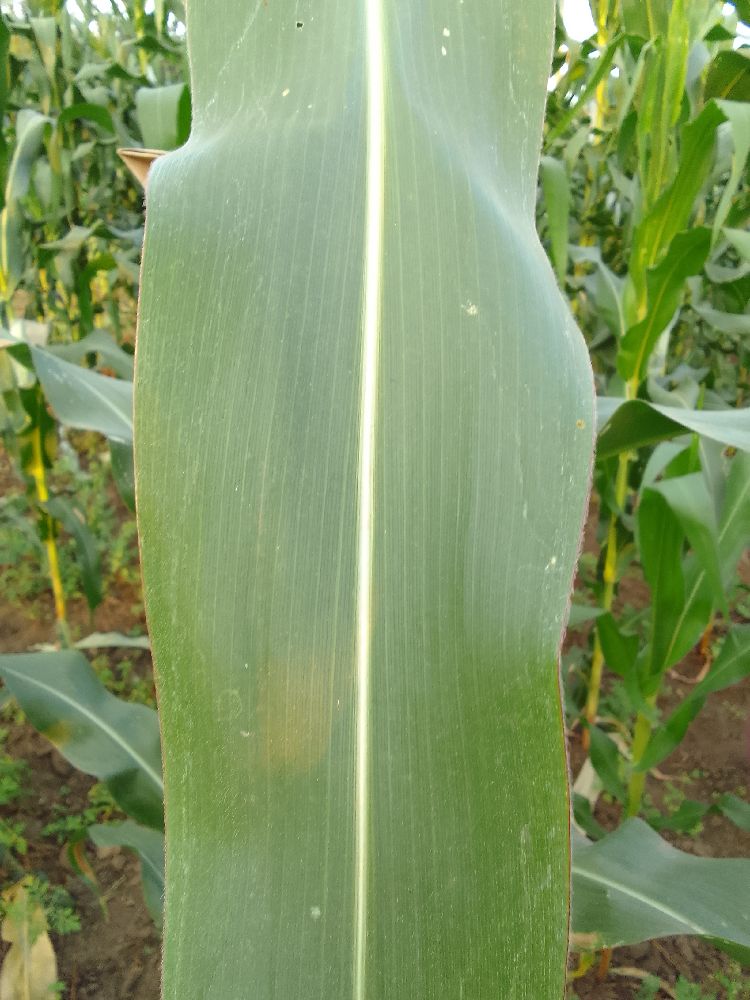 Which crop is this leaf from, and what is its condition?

maize, healthy
